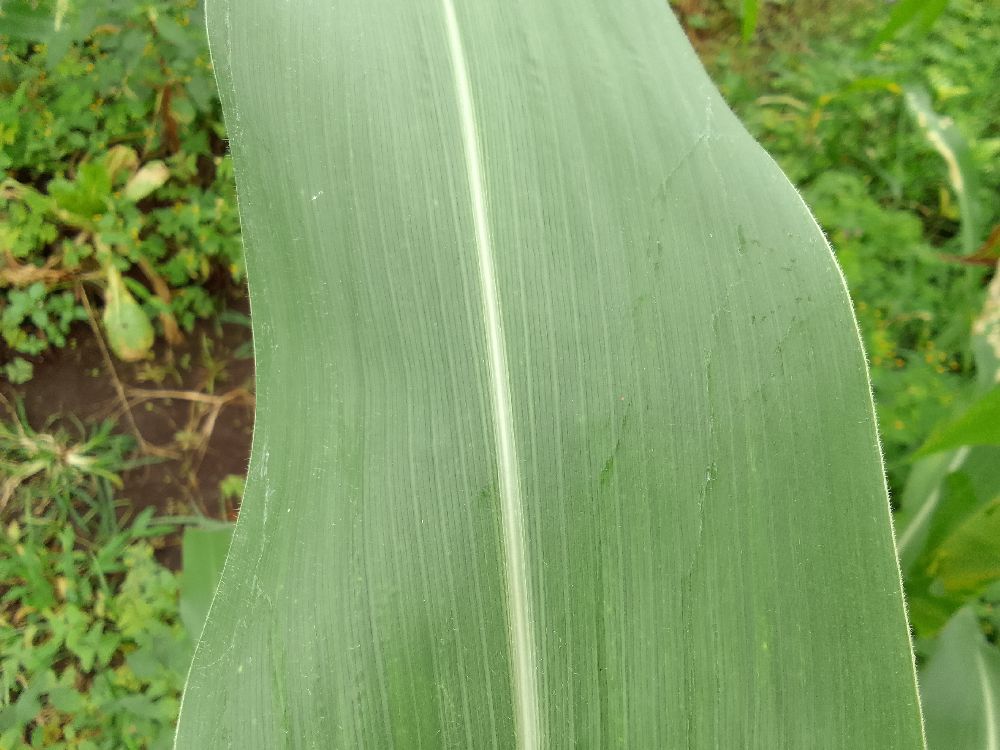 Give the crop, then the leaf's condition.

maize, healthy
